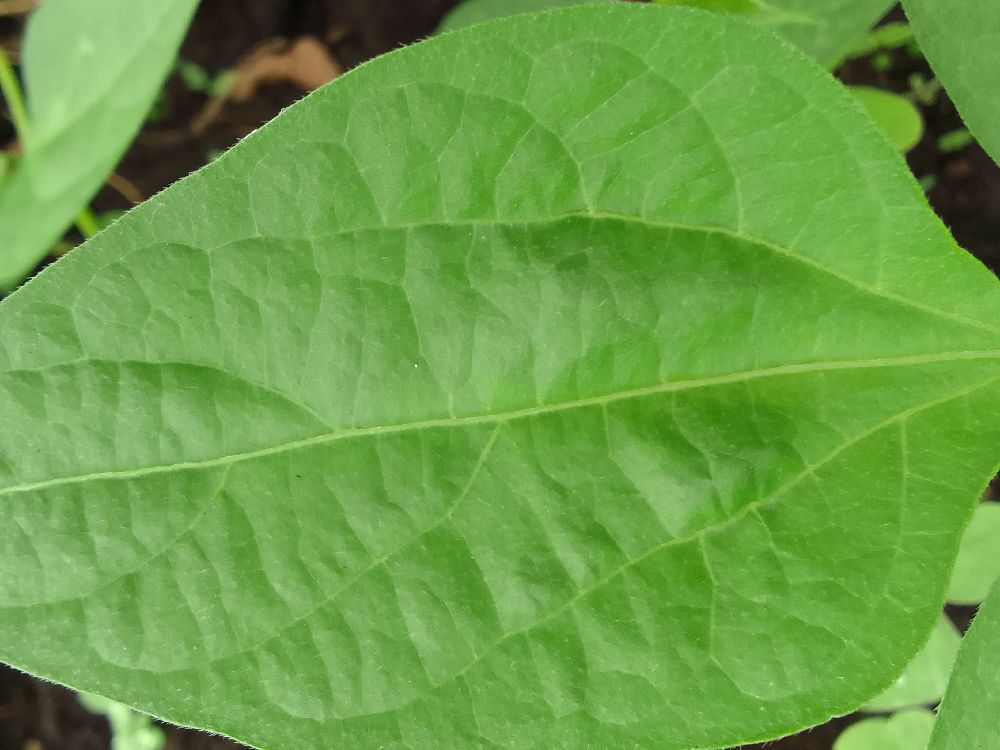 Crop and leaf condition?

common bean, healthy
